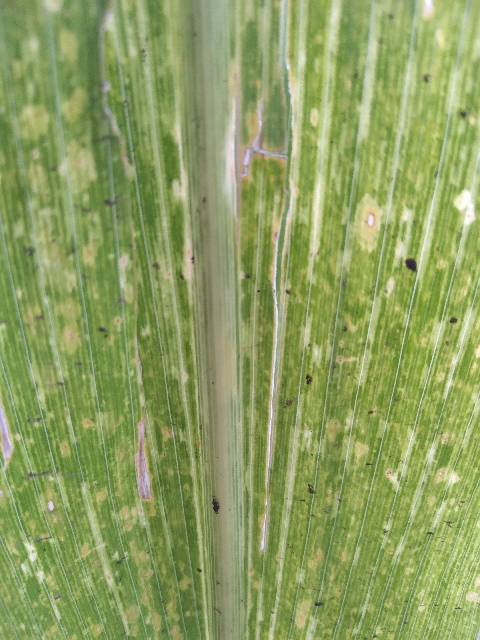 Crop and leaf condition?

maize, maize lethal necrosis
